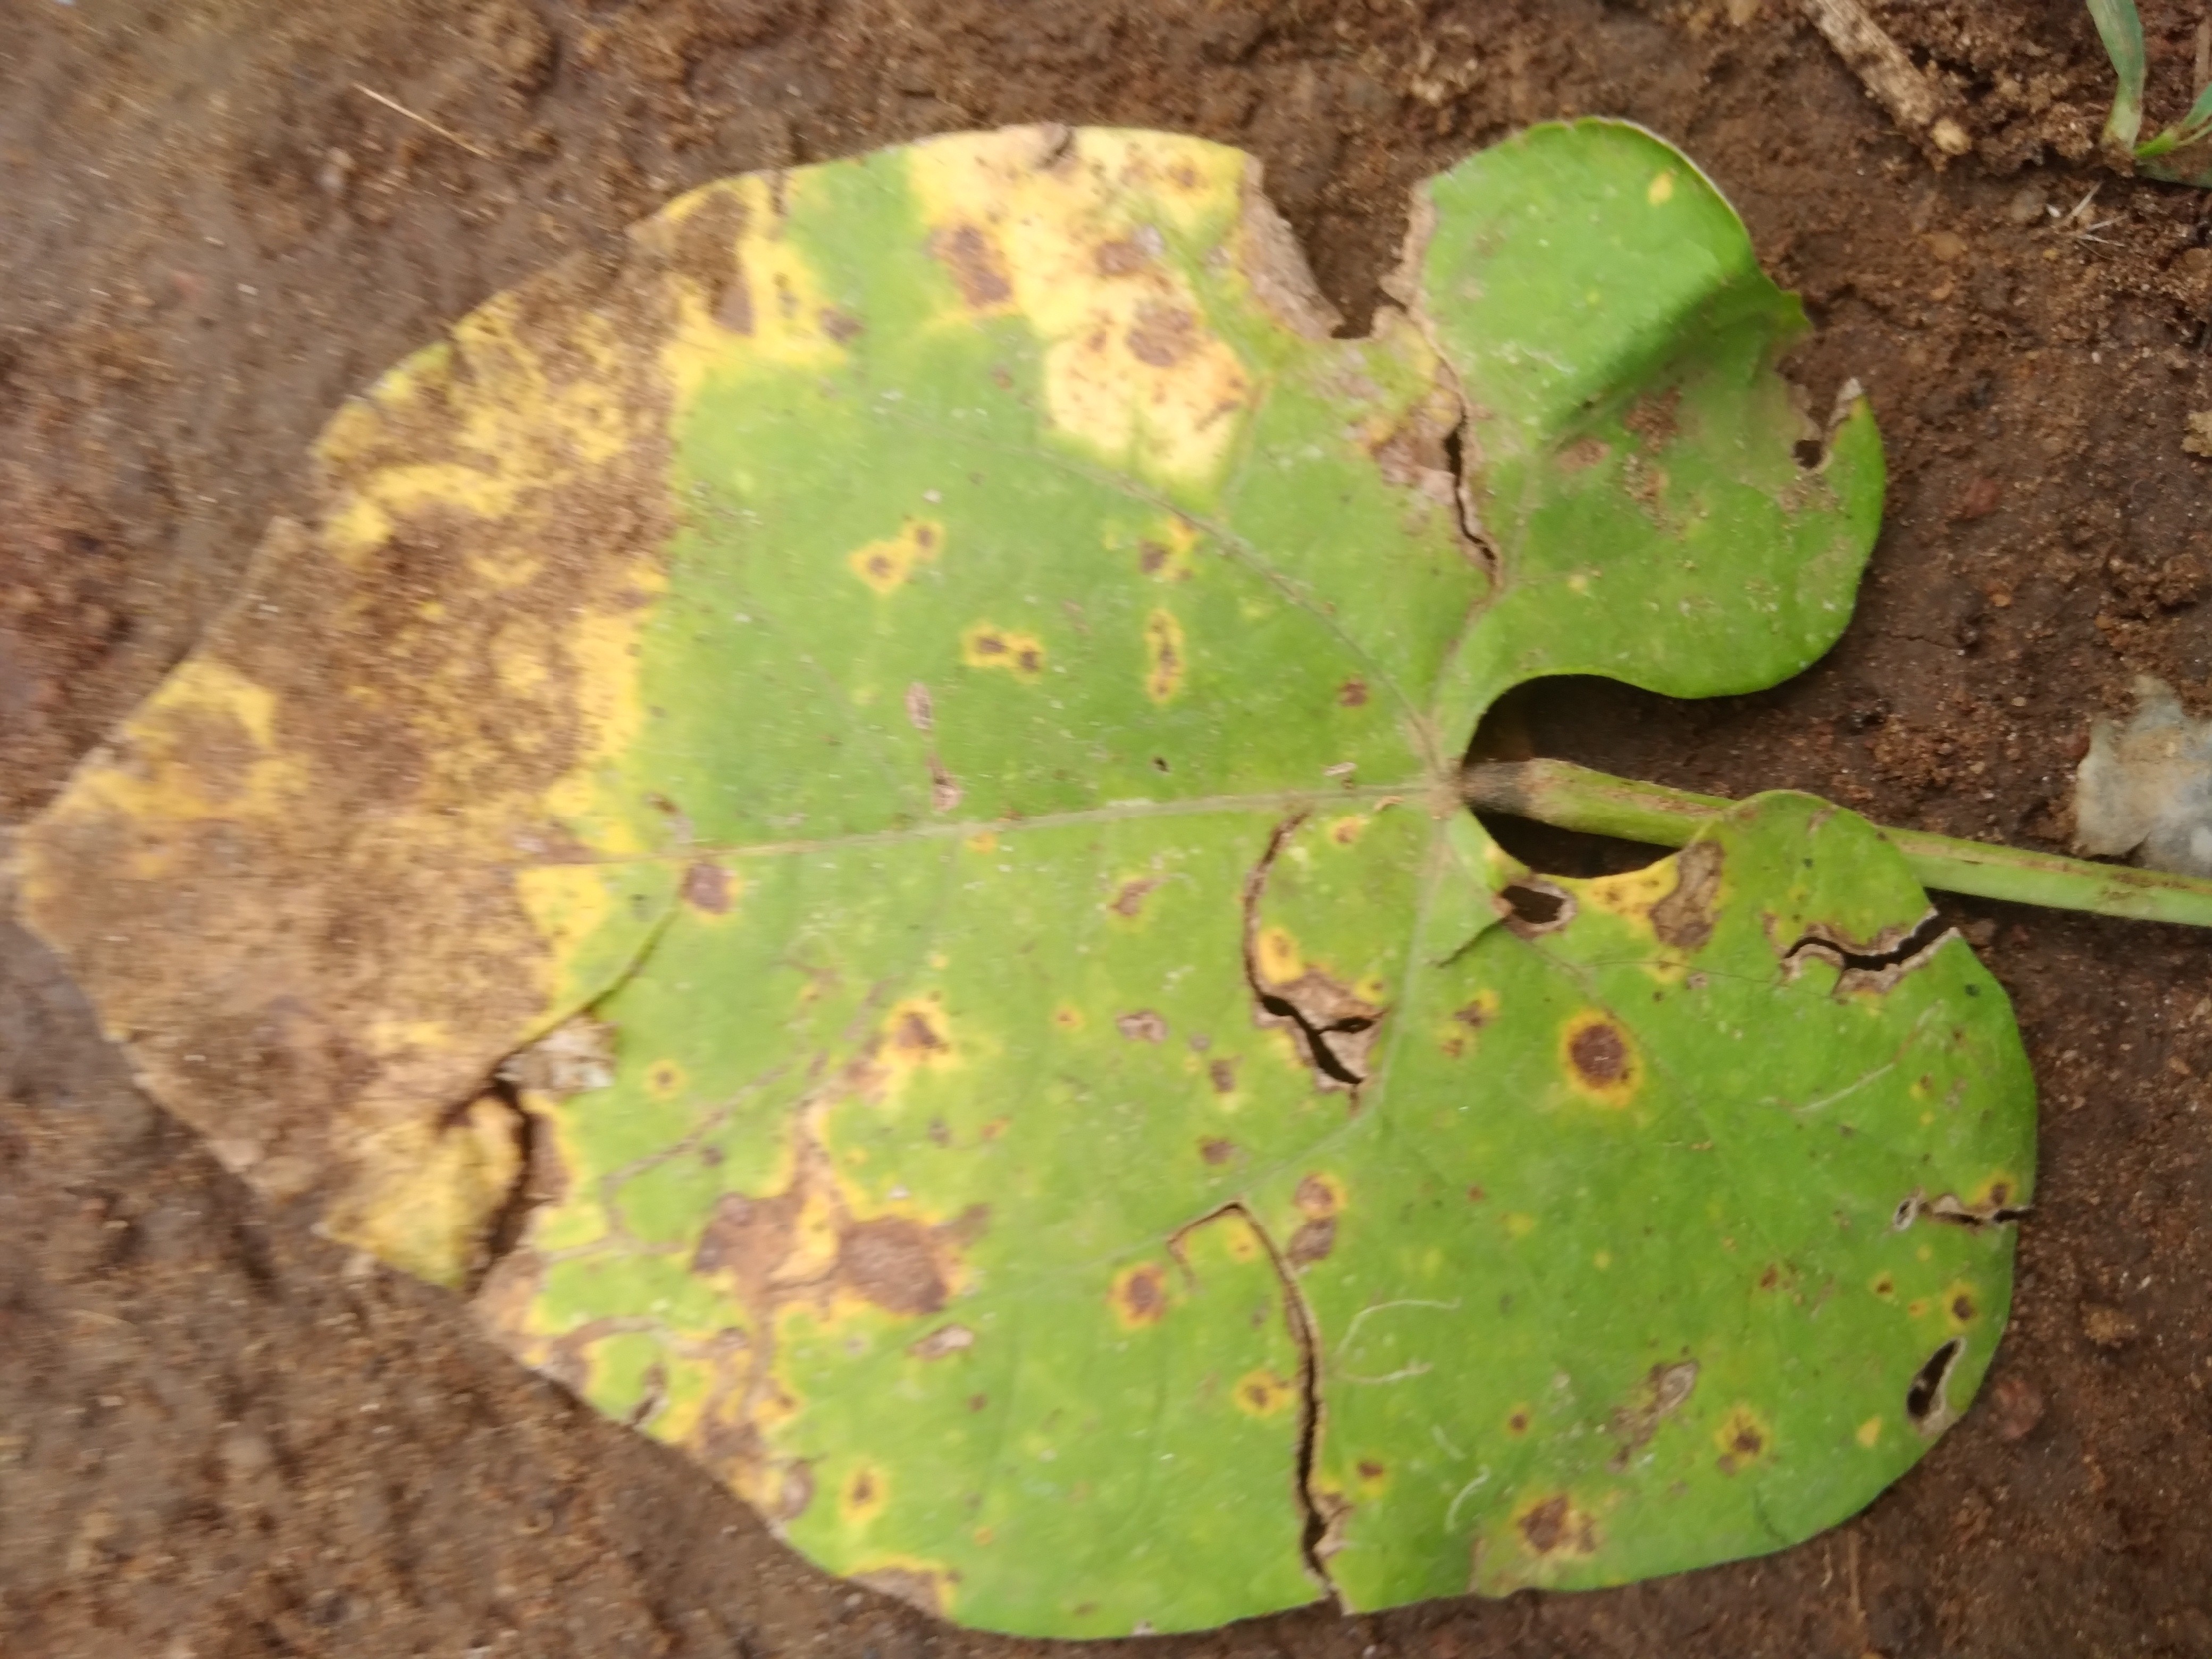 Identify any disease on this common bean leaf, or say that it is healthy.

rust
